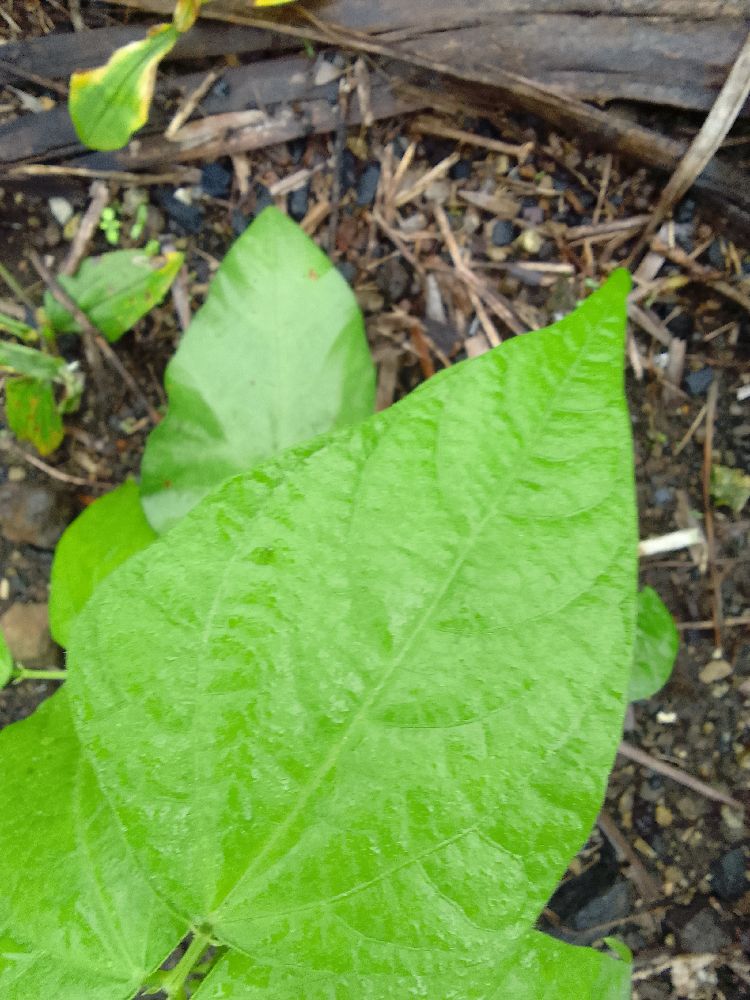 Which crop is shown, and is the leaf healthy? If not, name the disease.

common bean, healthy
